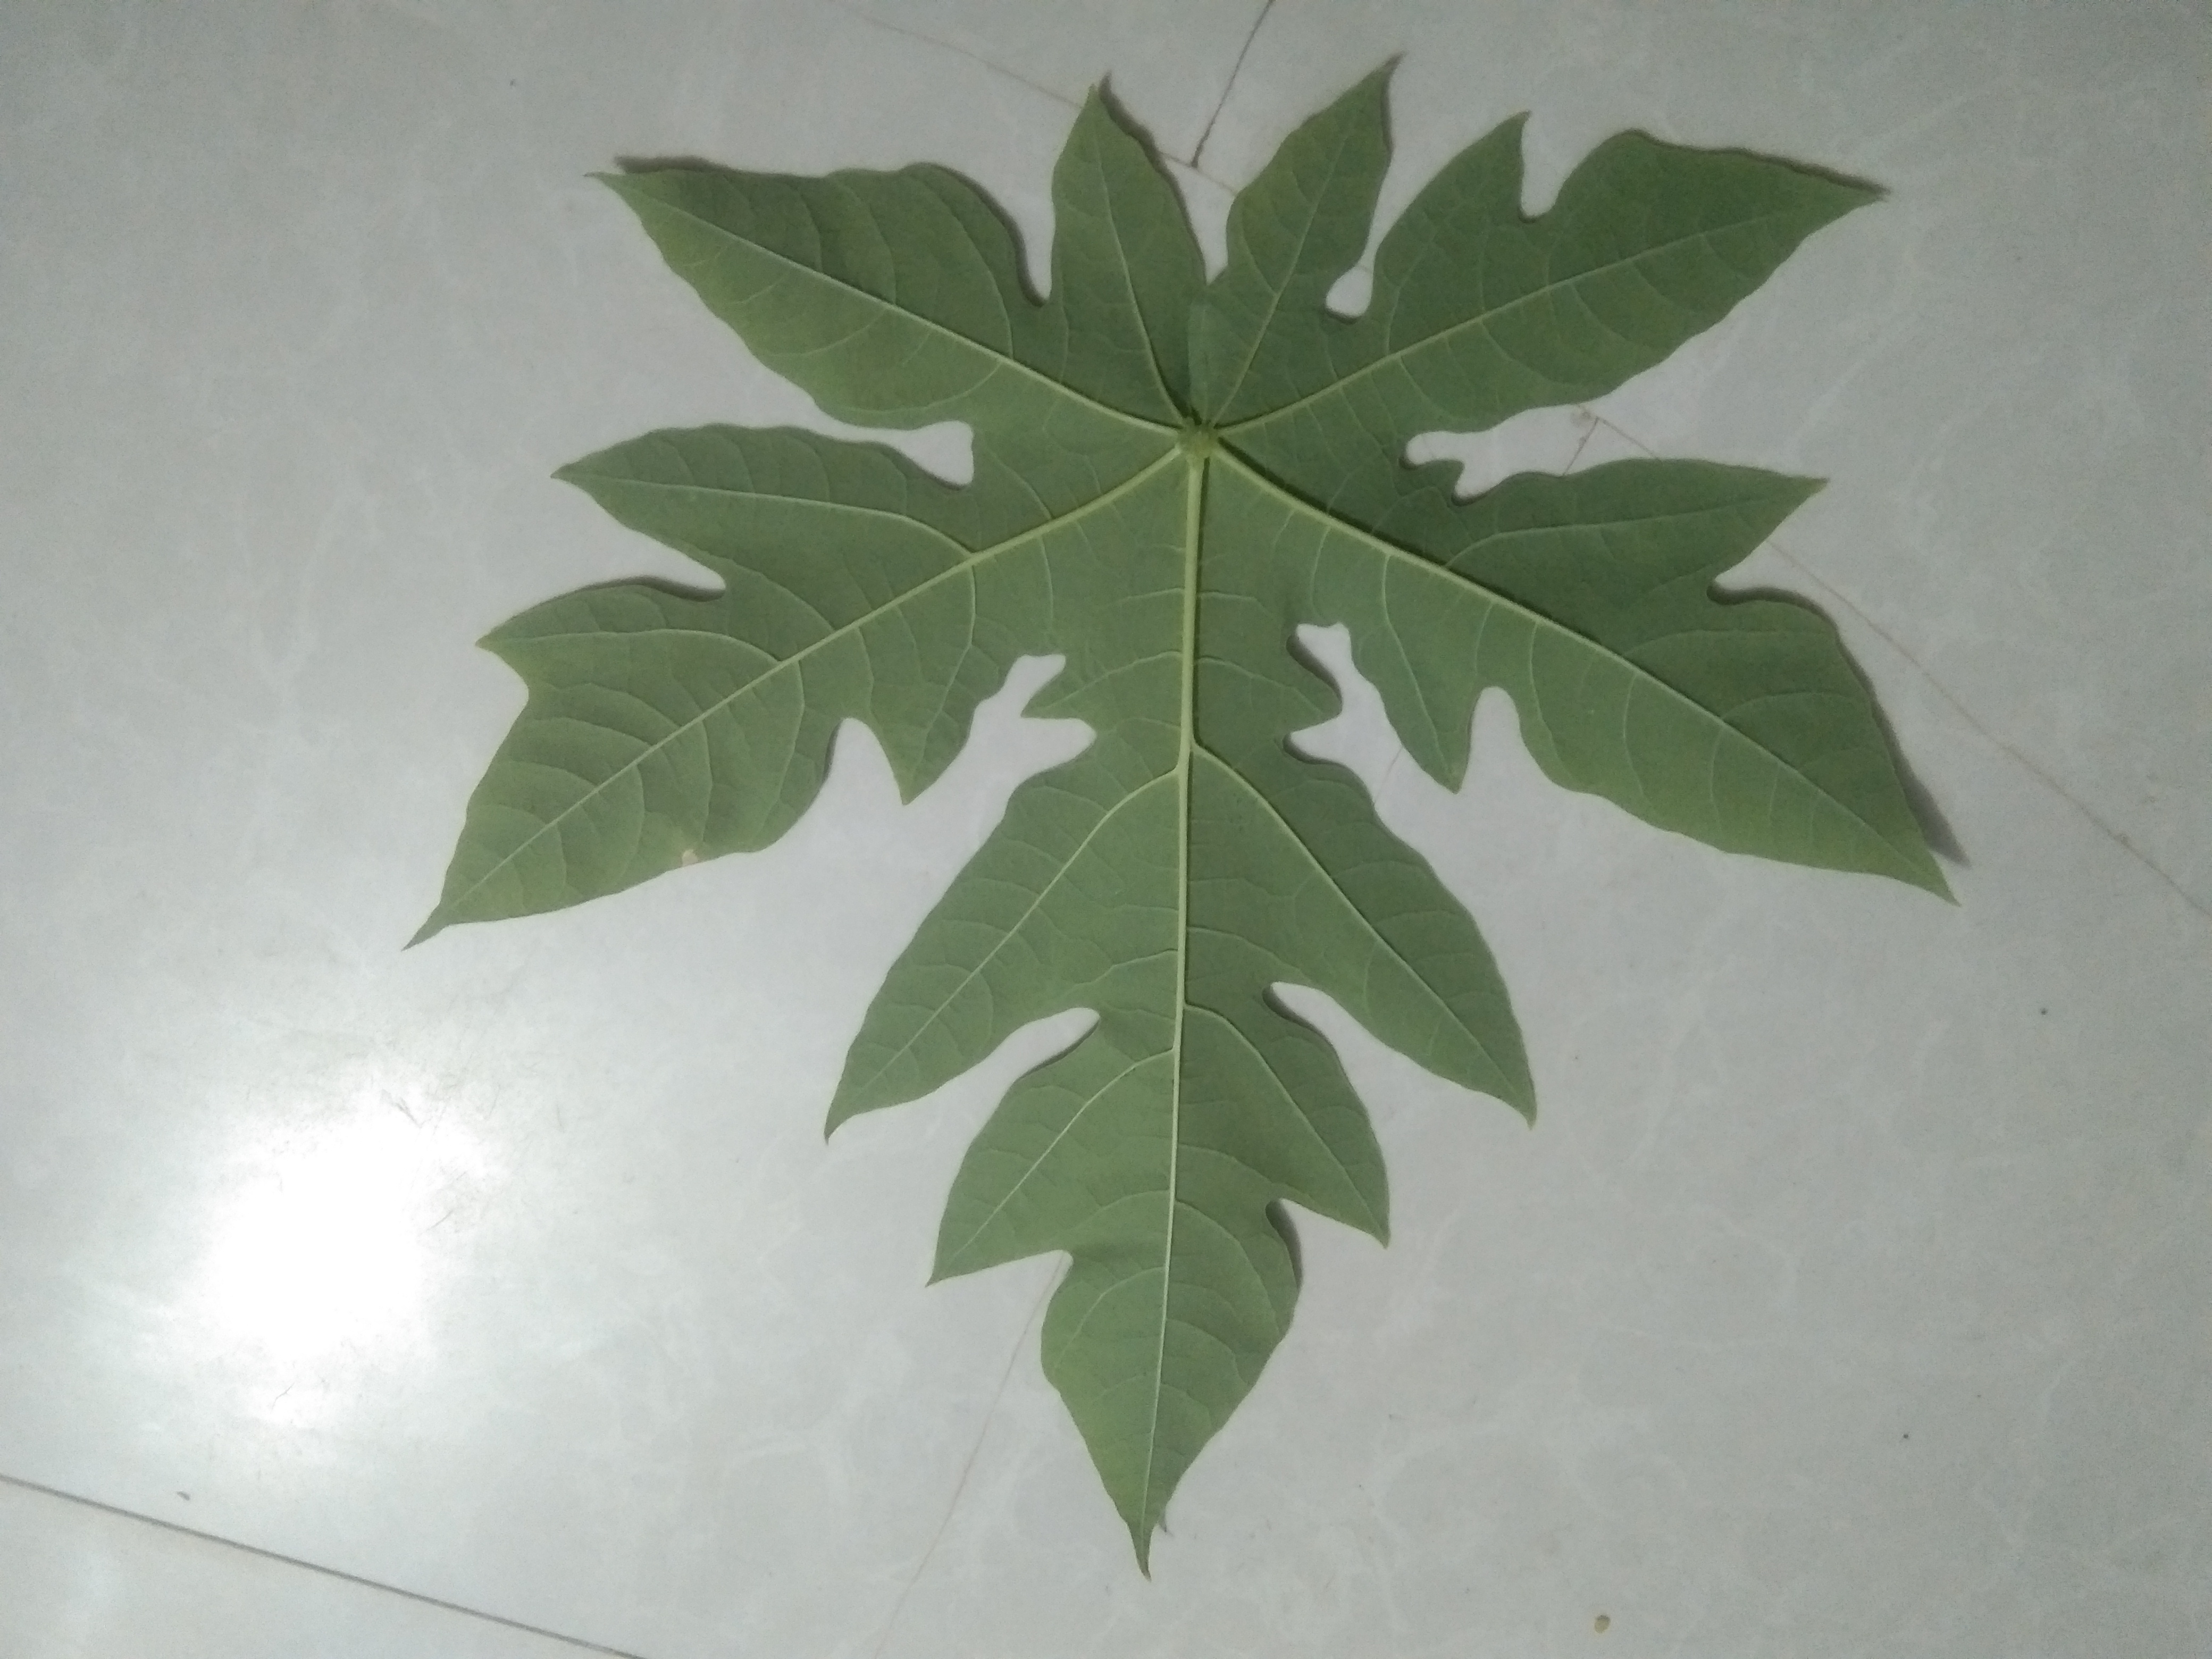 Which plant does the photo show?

papaya
